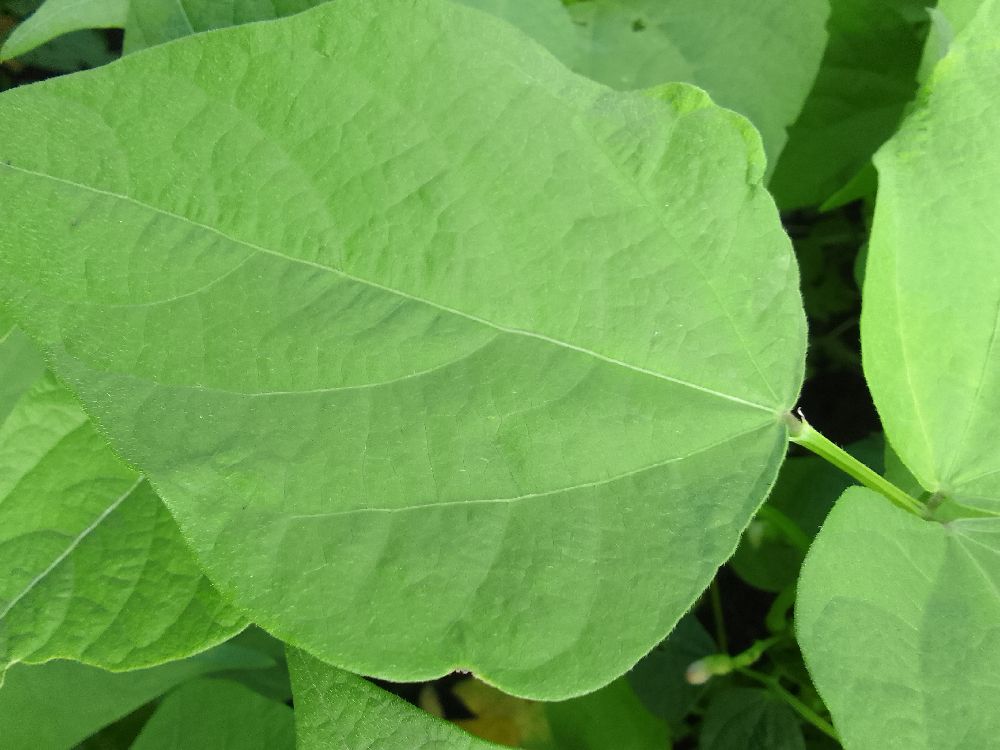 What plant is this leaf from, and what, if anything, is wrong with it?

common bean, healthy
